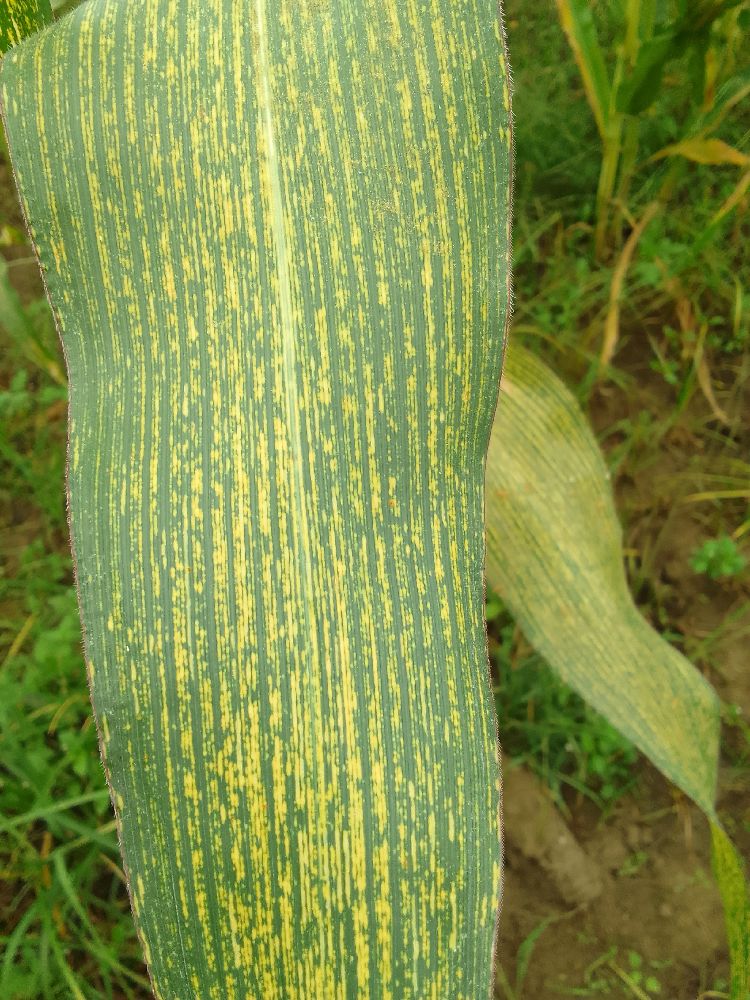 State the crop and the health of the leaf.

maize, maize streak virus
